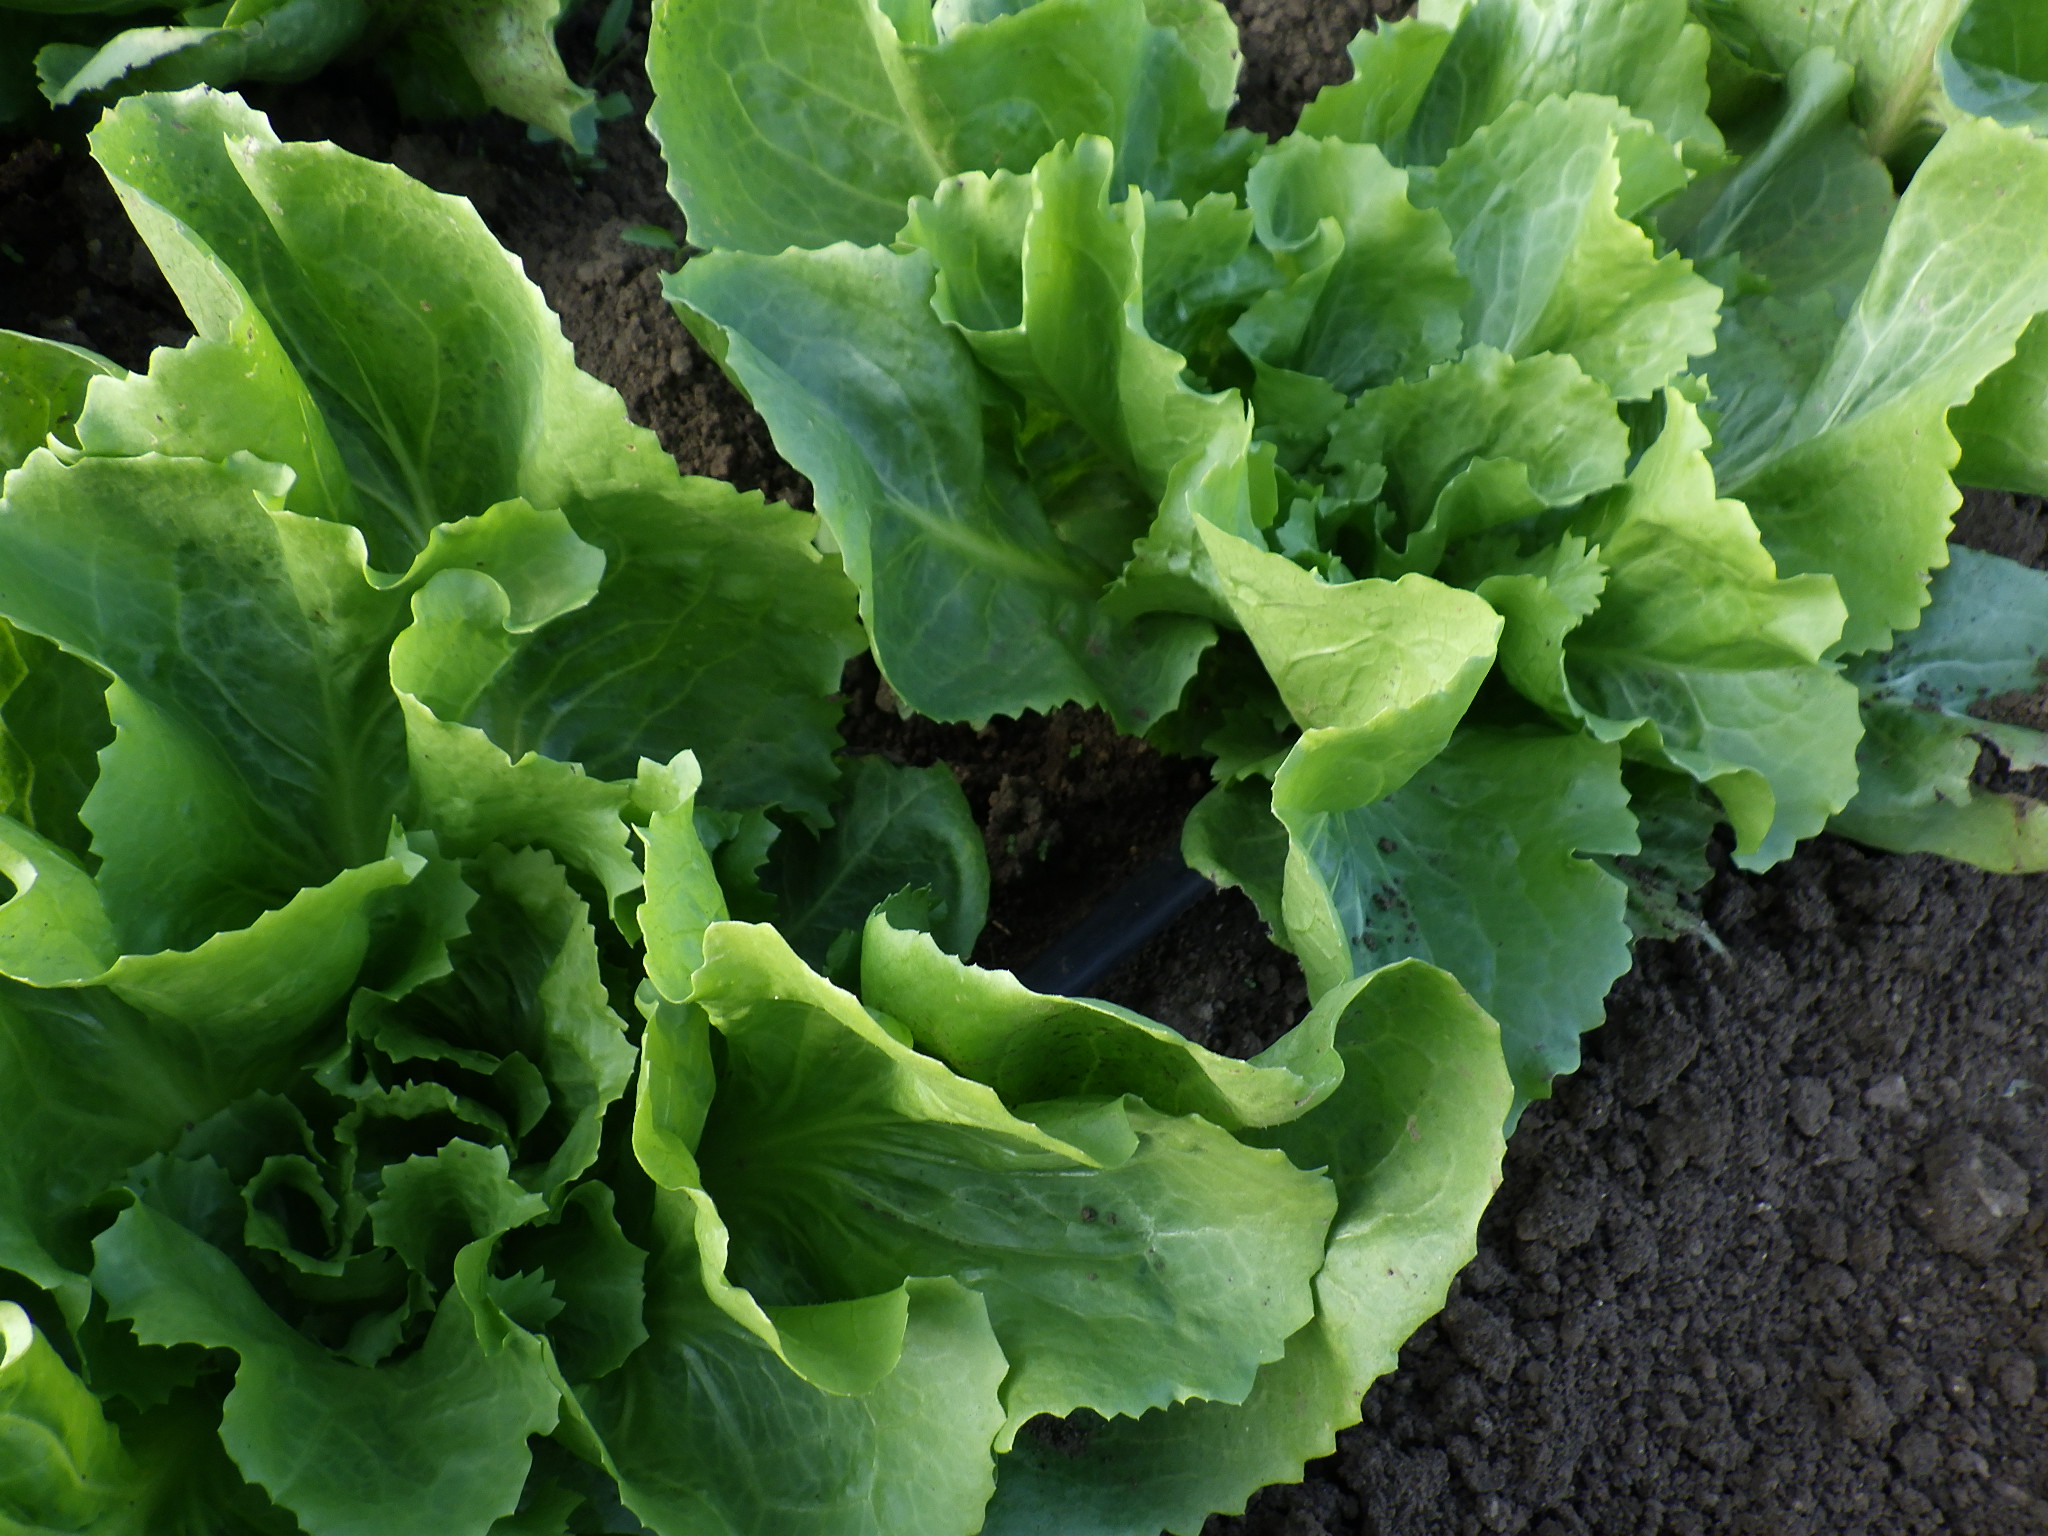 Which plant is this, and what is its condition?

lettuce, healthy
